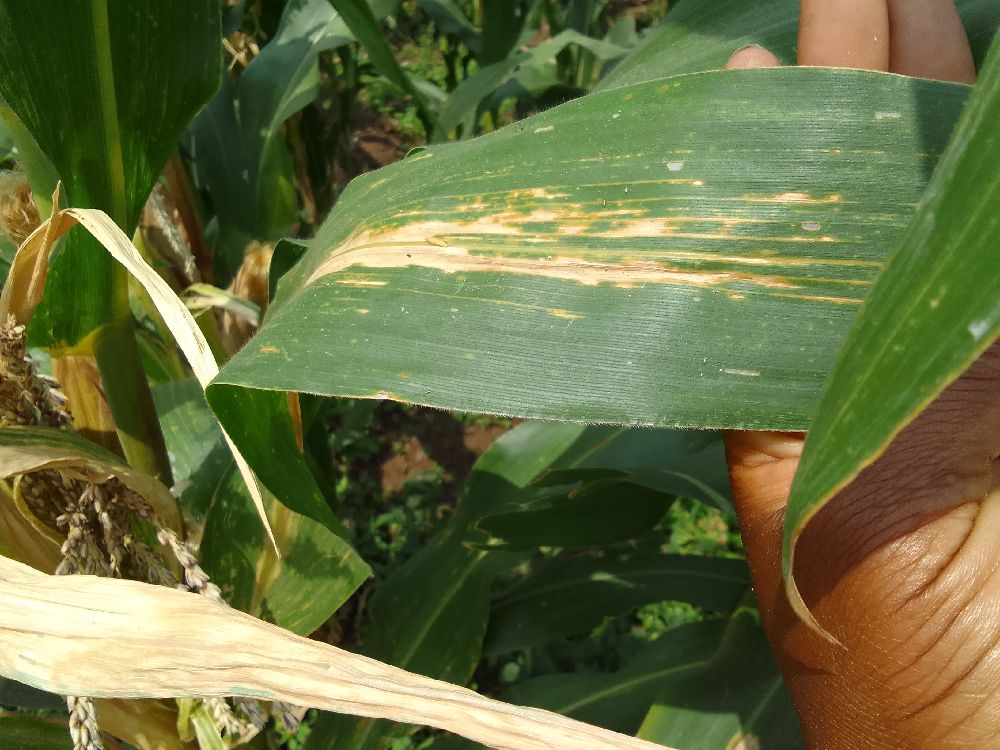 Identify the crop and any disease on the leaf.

maize, maize lethal necrosis
